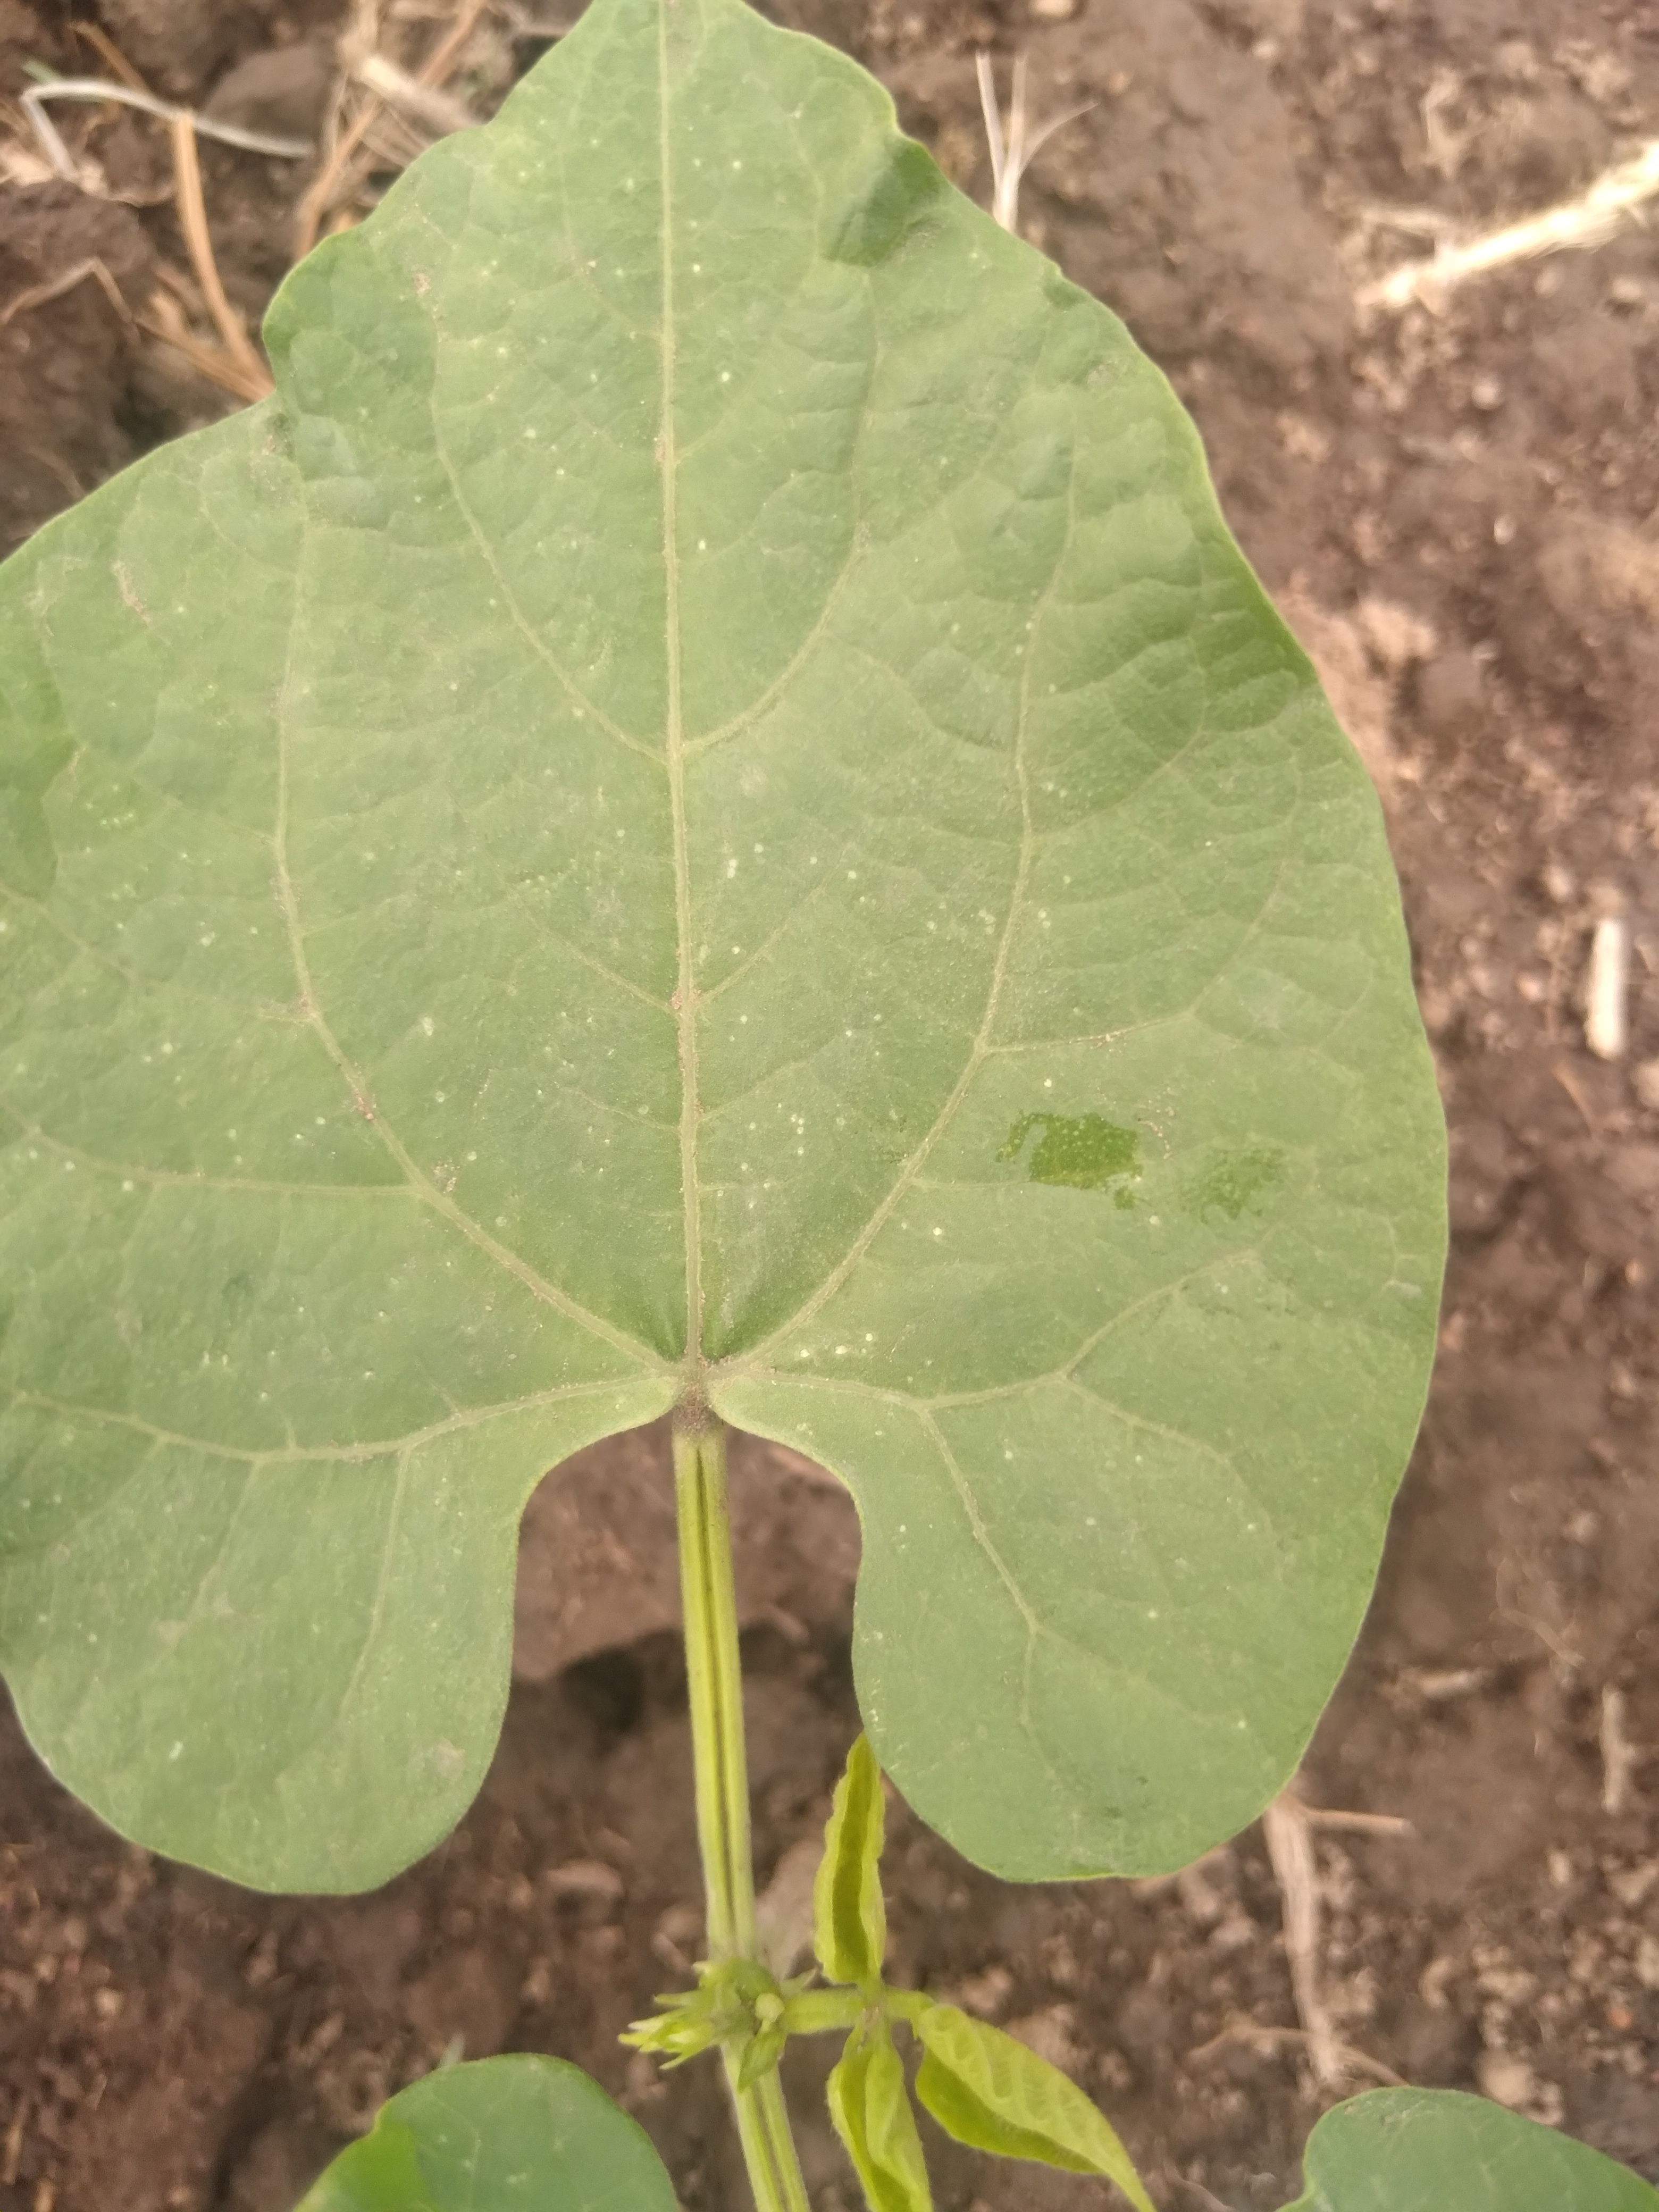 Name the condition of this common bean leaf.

healthy
